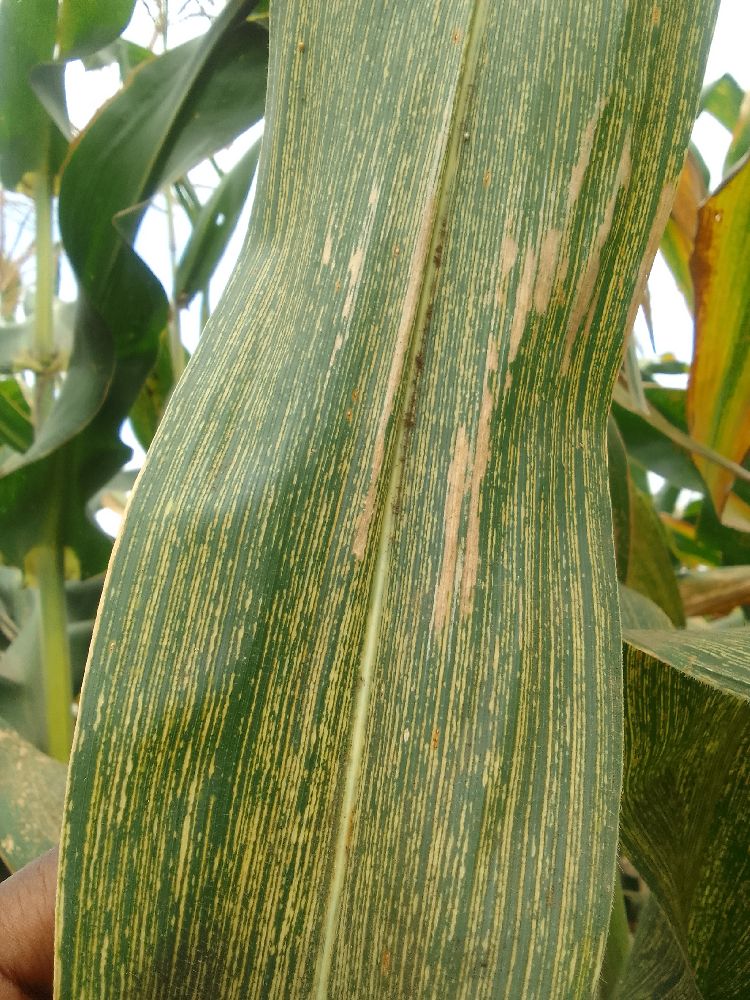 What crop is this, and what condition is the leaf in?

maize, maize streak virus
